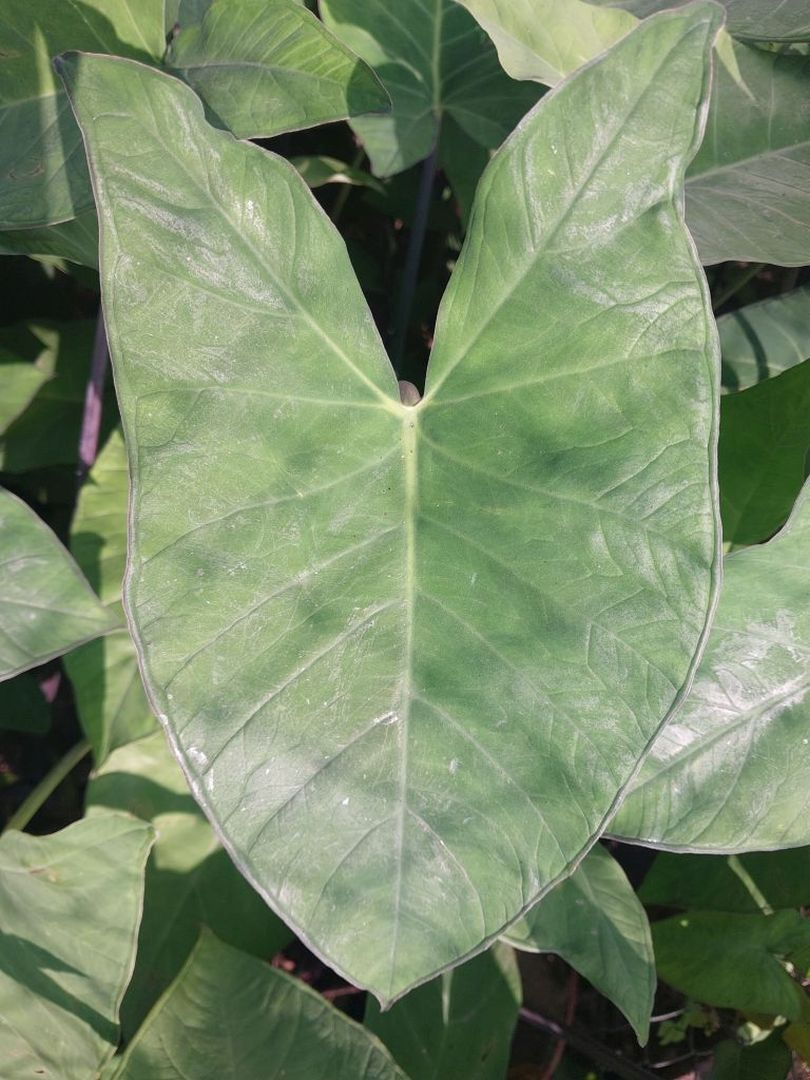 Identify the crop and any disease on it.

taro, healthy
